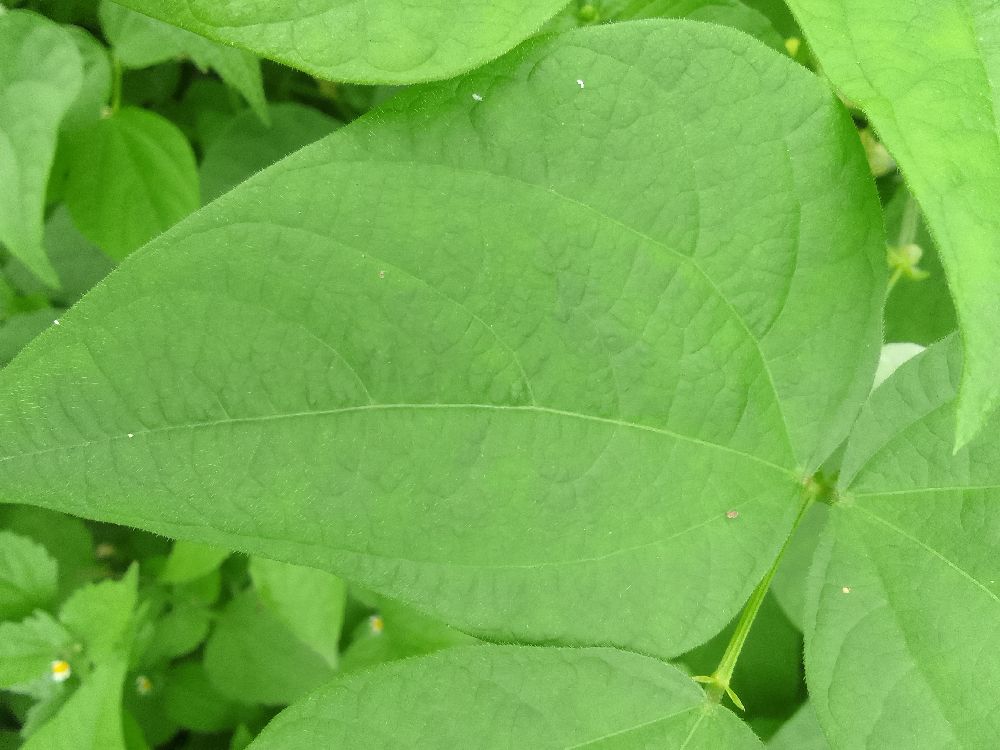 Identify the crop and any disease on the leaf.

common bean, healthy
